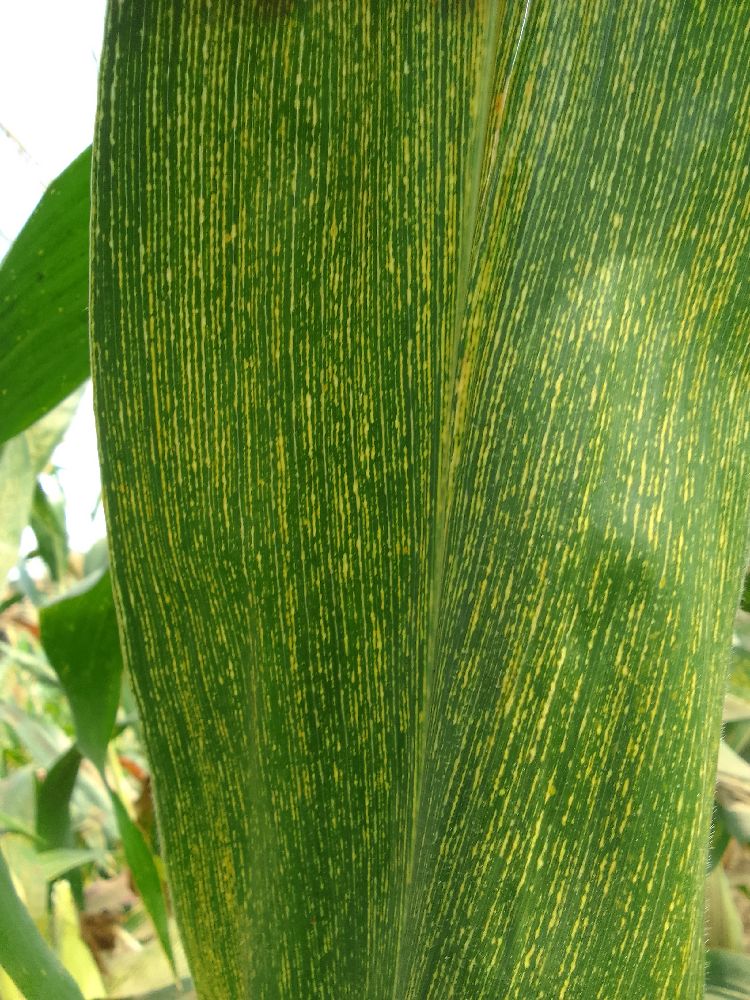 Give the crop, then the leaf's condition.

maize, maize streak virus
